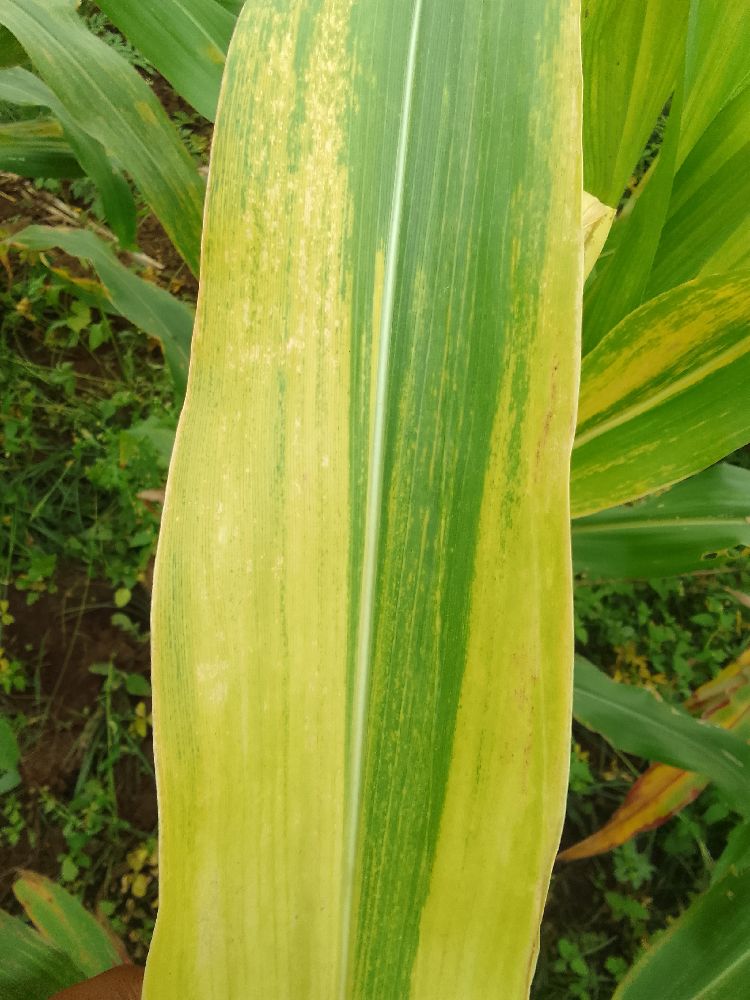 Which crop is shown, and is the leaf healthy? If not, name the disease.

maize, maize lethal necrosis
